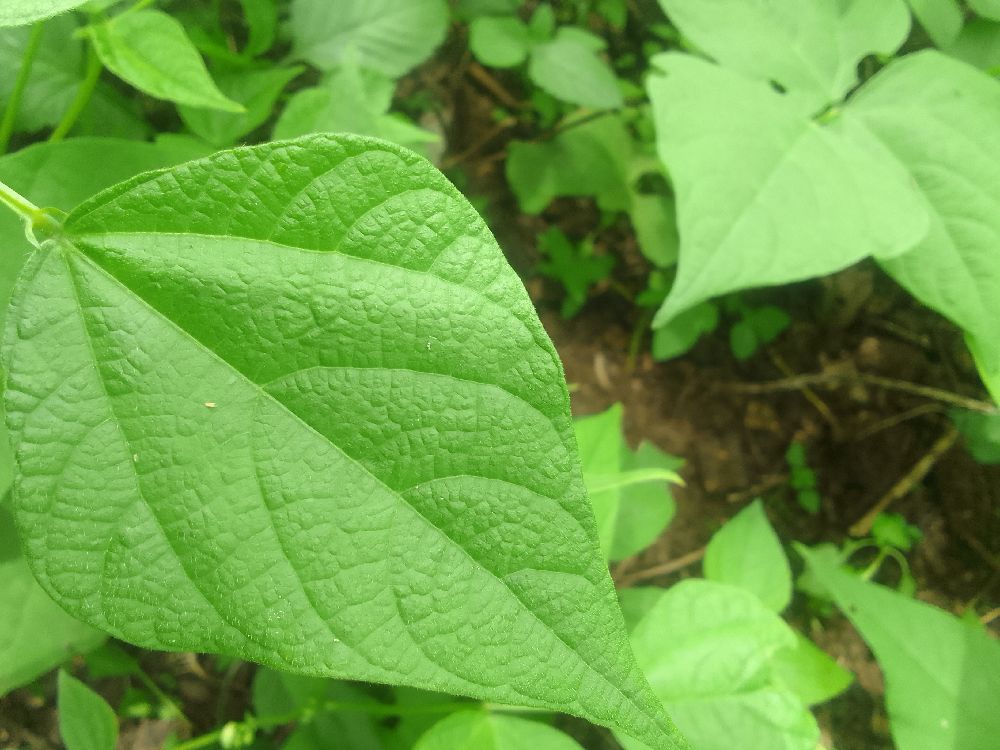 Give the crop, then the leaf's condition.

common bean, healthy
